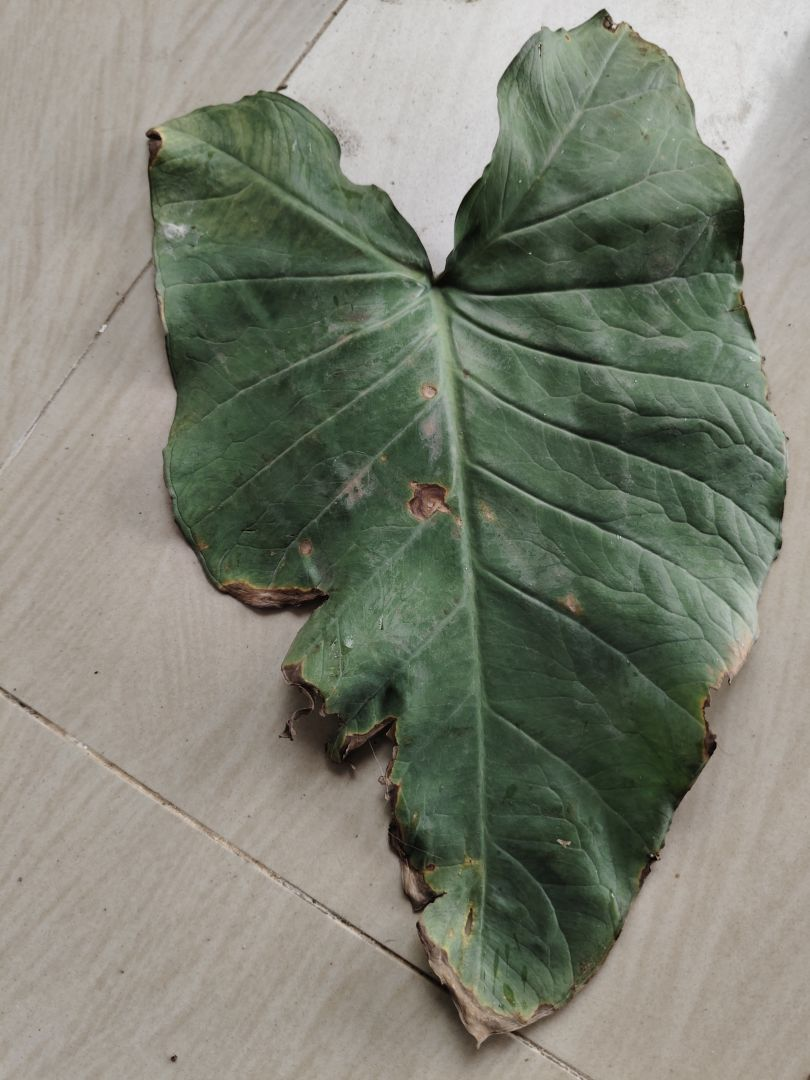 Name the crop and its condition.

taro, leaf blight
